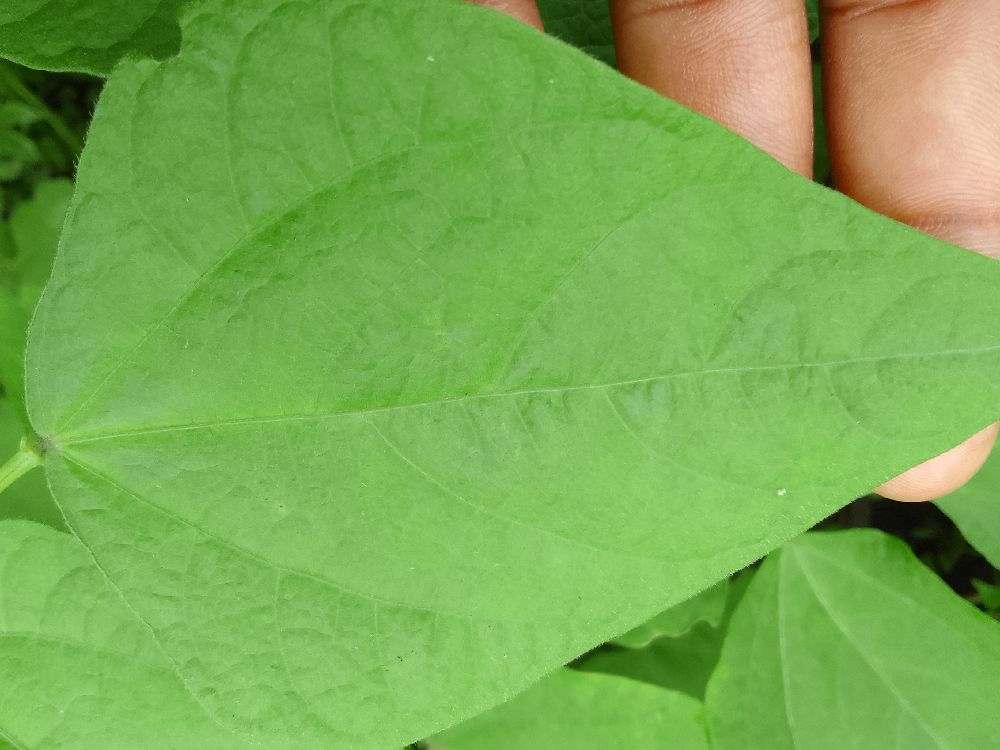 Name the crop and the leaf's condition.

common bean, healthy
